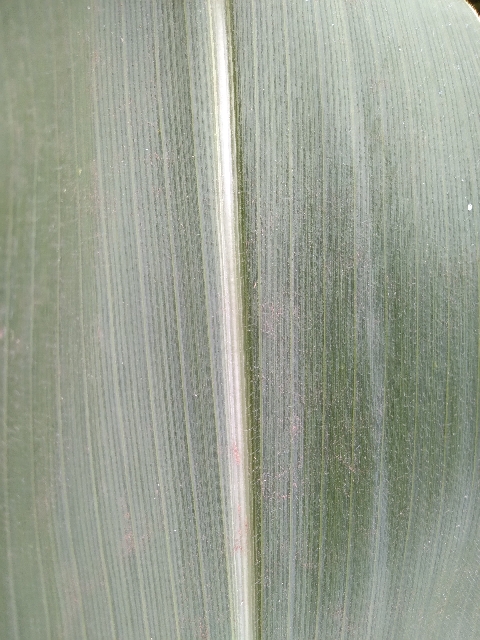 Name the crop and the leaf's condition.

maize, healthy
